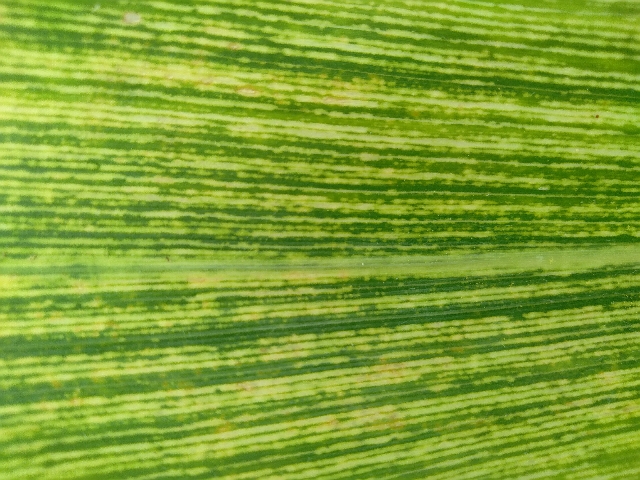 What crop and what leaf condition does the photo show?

maize, maize streak virus
